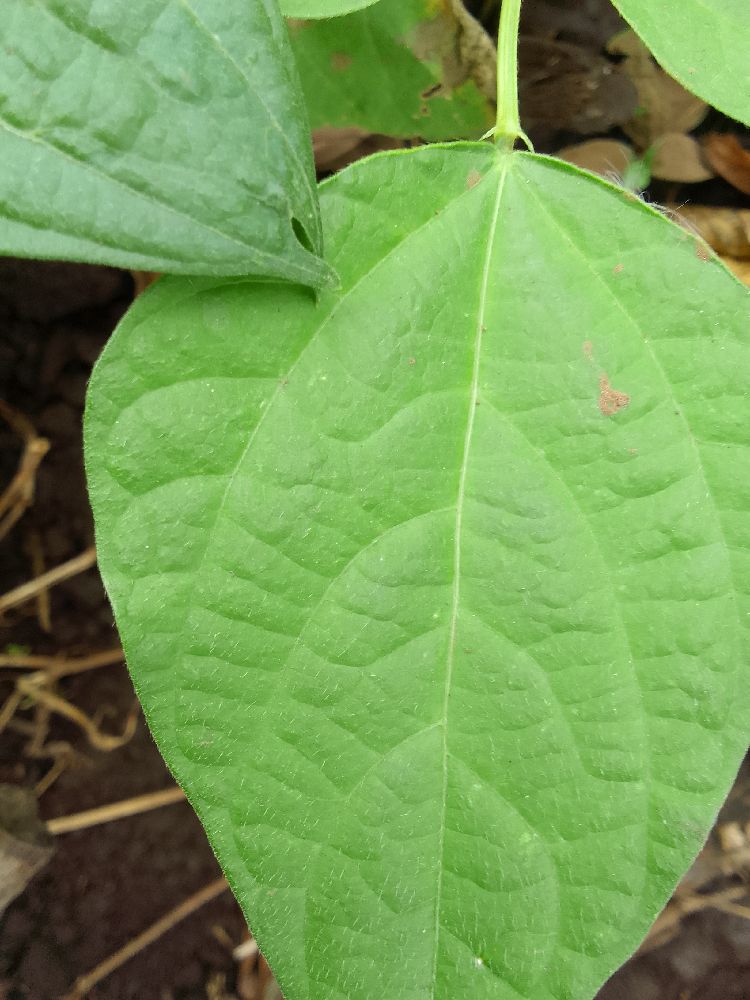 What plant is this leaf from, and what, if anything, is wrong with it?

common bean, healthy
